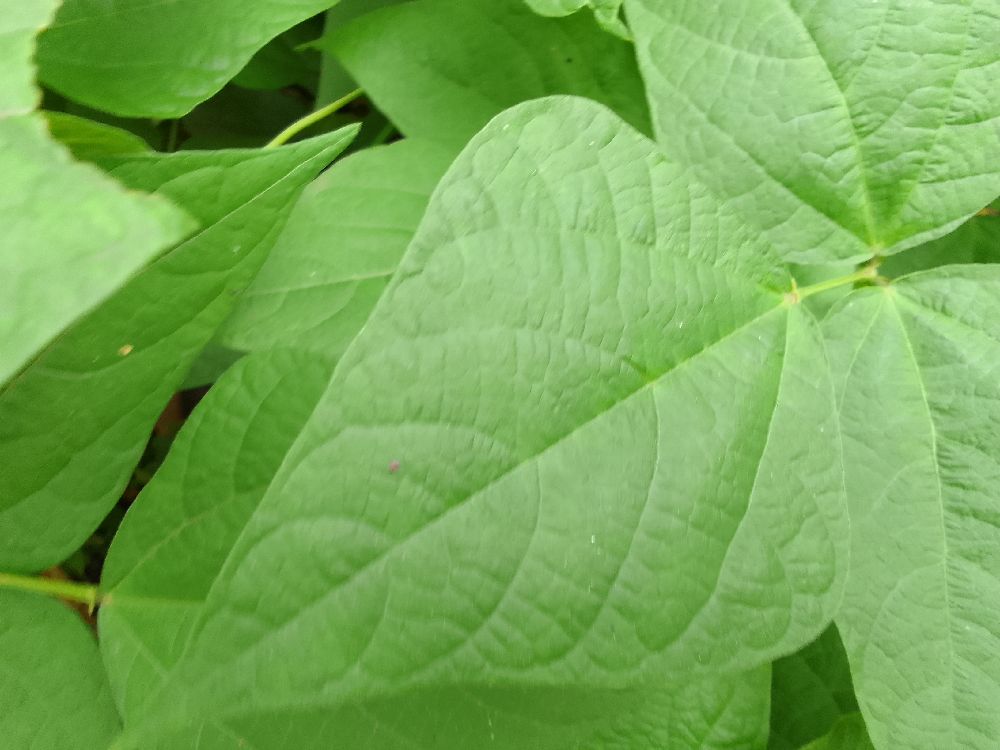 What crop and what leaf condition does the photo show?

common bean, healthy
